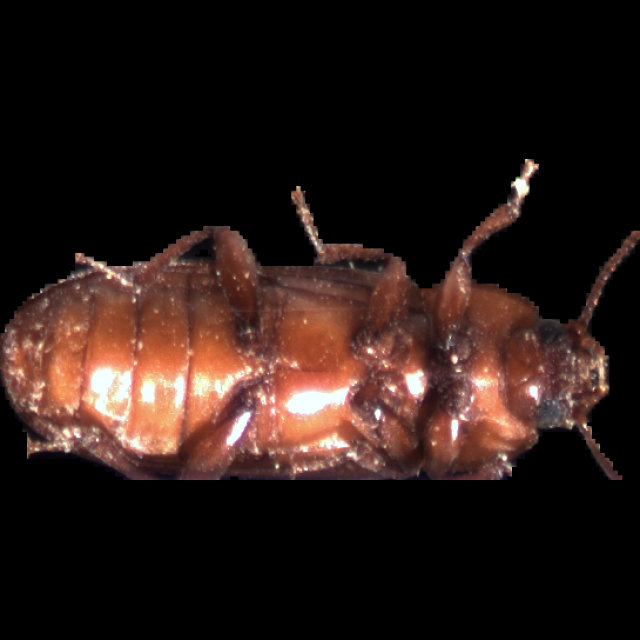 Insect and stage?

mealworm beetle
